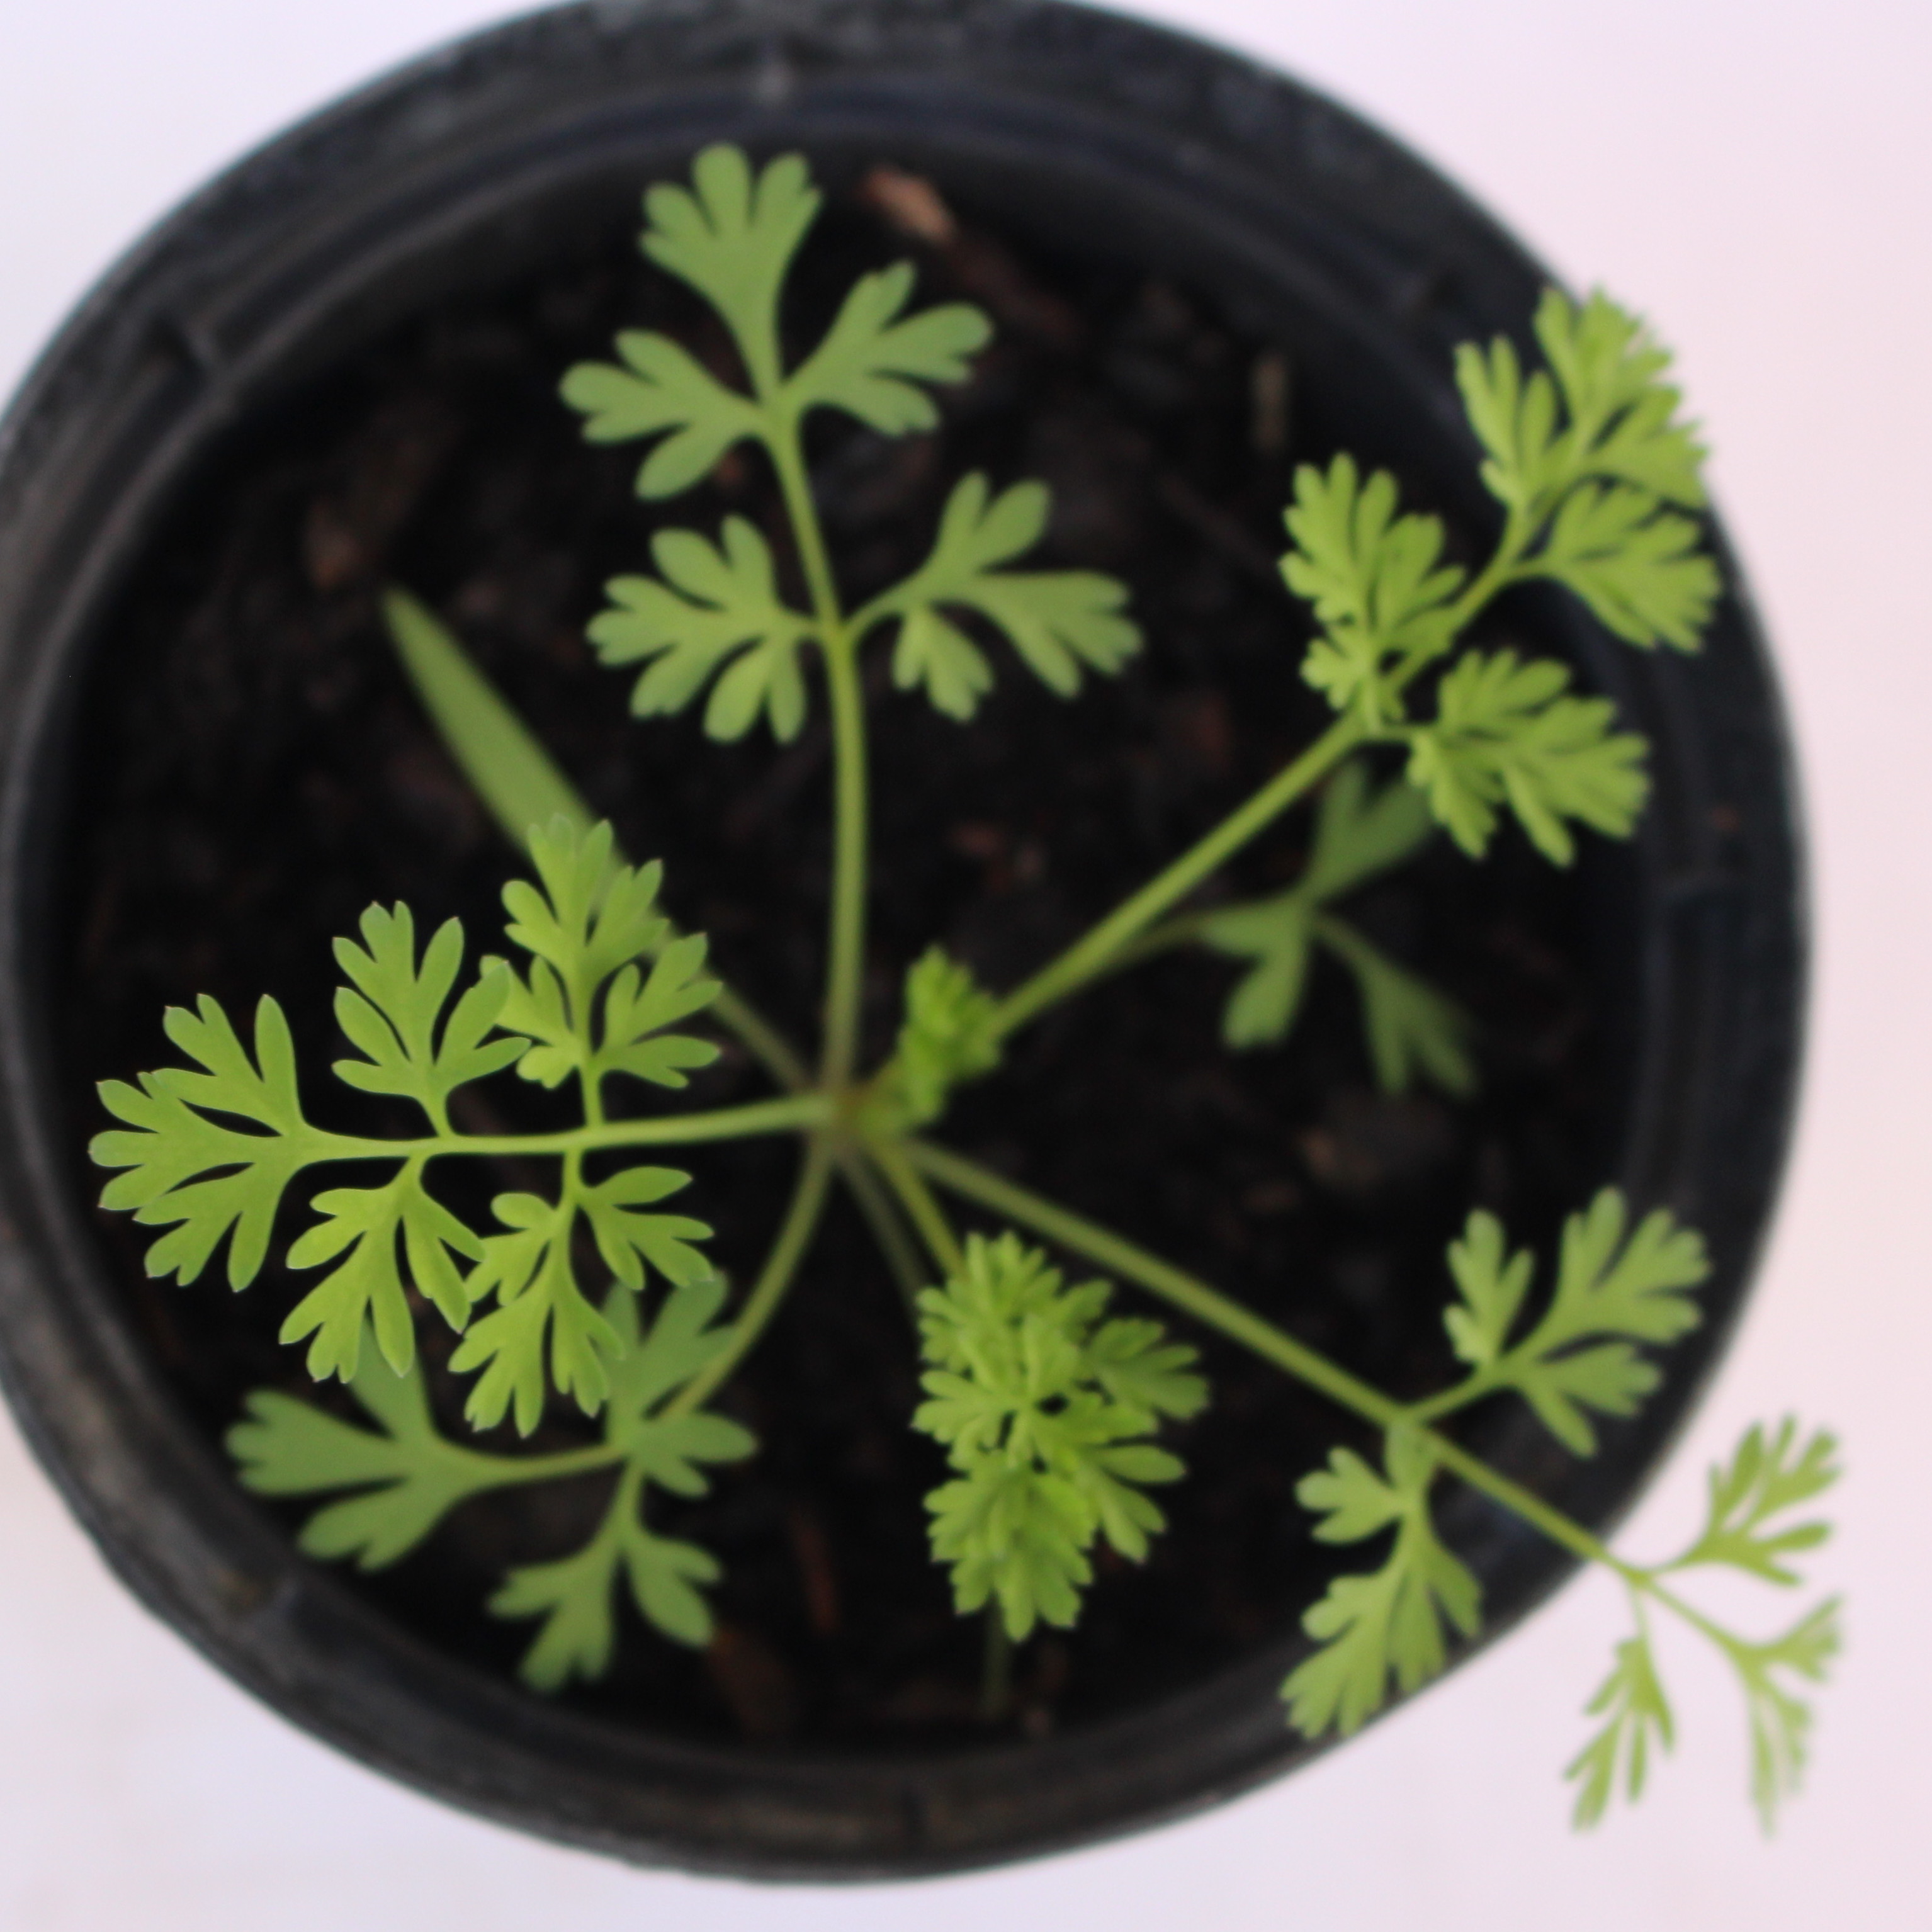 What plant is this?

Fumaria officinalis
